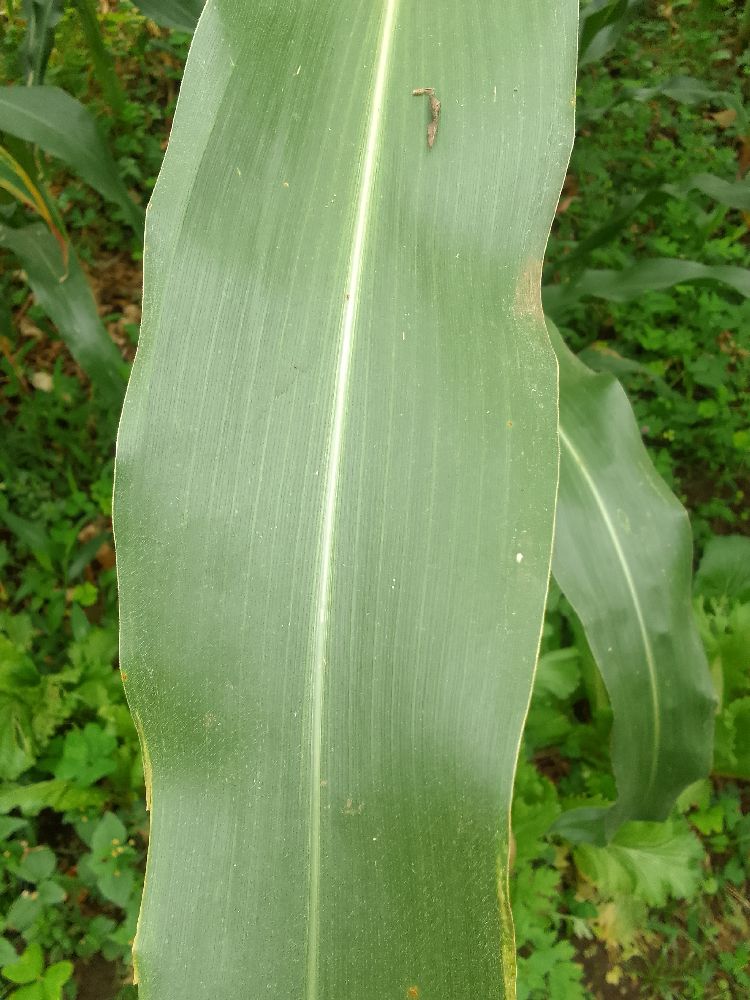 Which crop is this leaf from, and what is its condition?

maize, healthy
